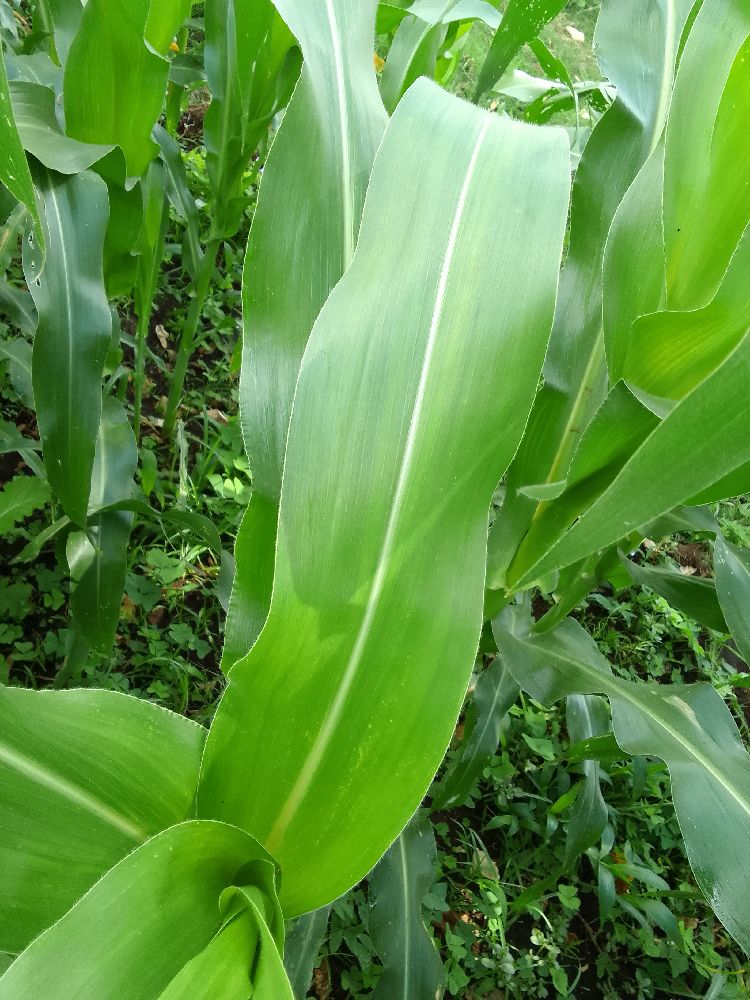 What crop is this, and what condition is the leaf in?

maize, maize lethal necrosis
